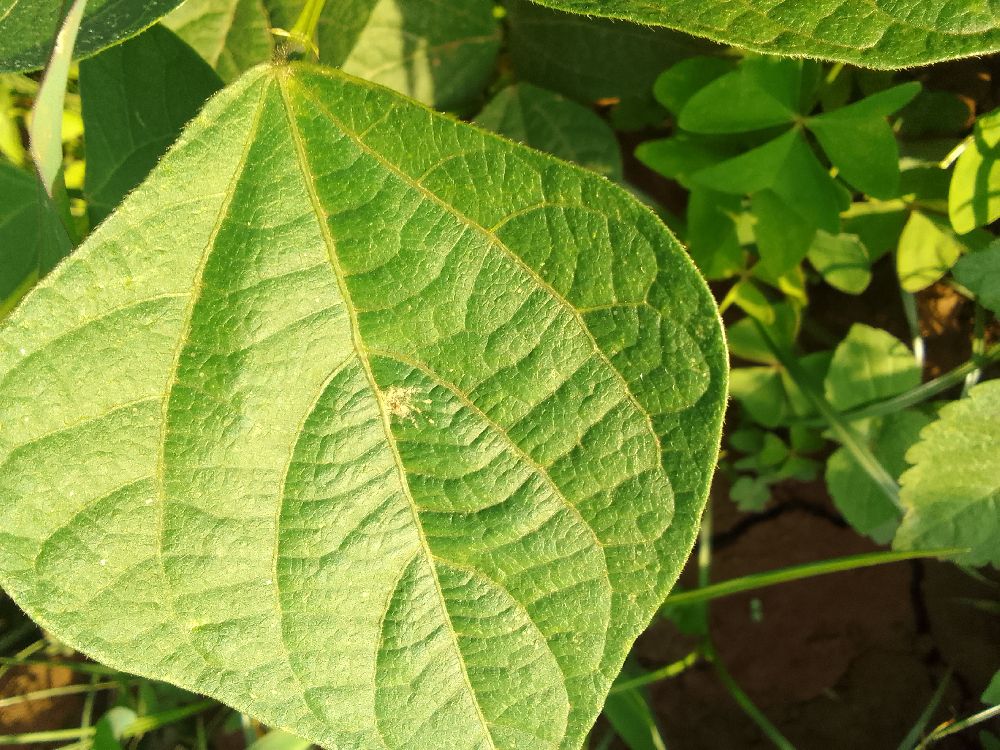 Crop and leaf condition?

common bean, healthy
